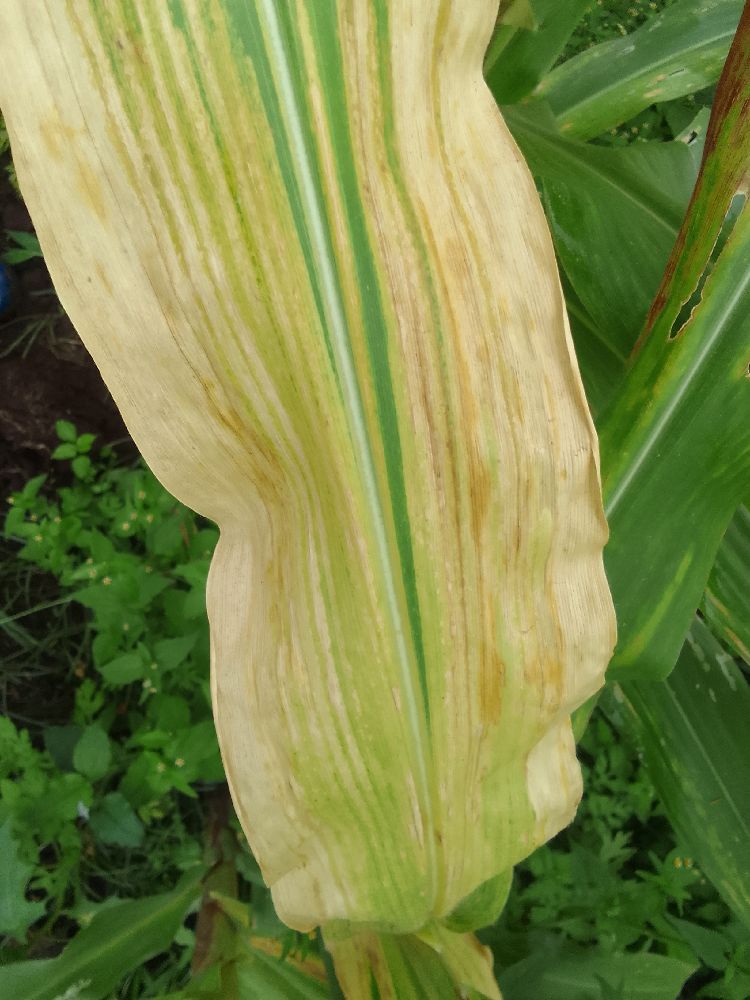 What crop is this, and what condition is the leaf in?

maize, maize lethal necrosis
